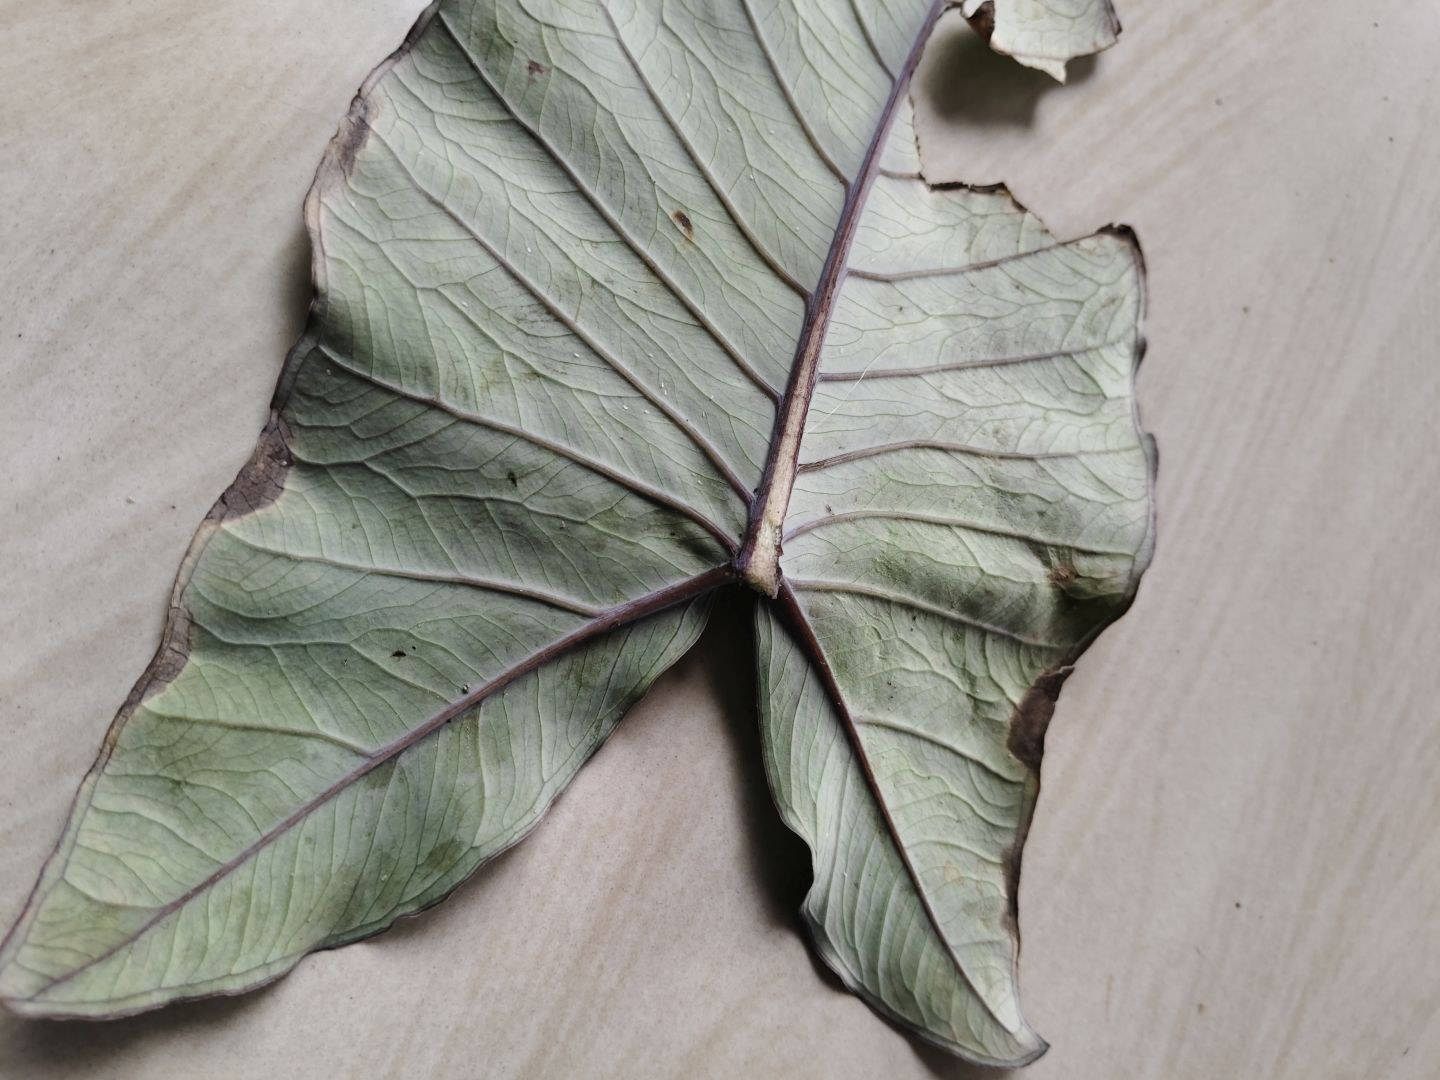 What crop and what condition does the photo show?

taro, leaf blight
